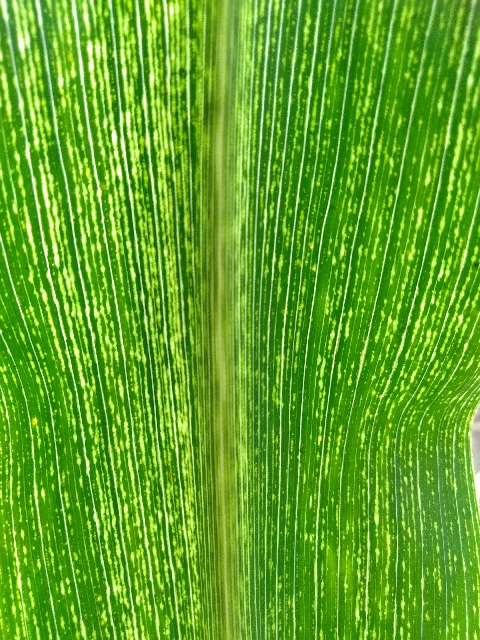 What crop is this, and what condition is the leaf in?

maize, maize streak virus
